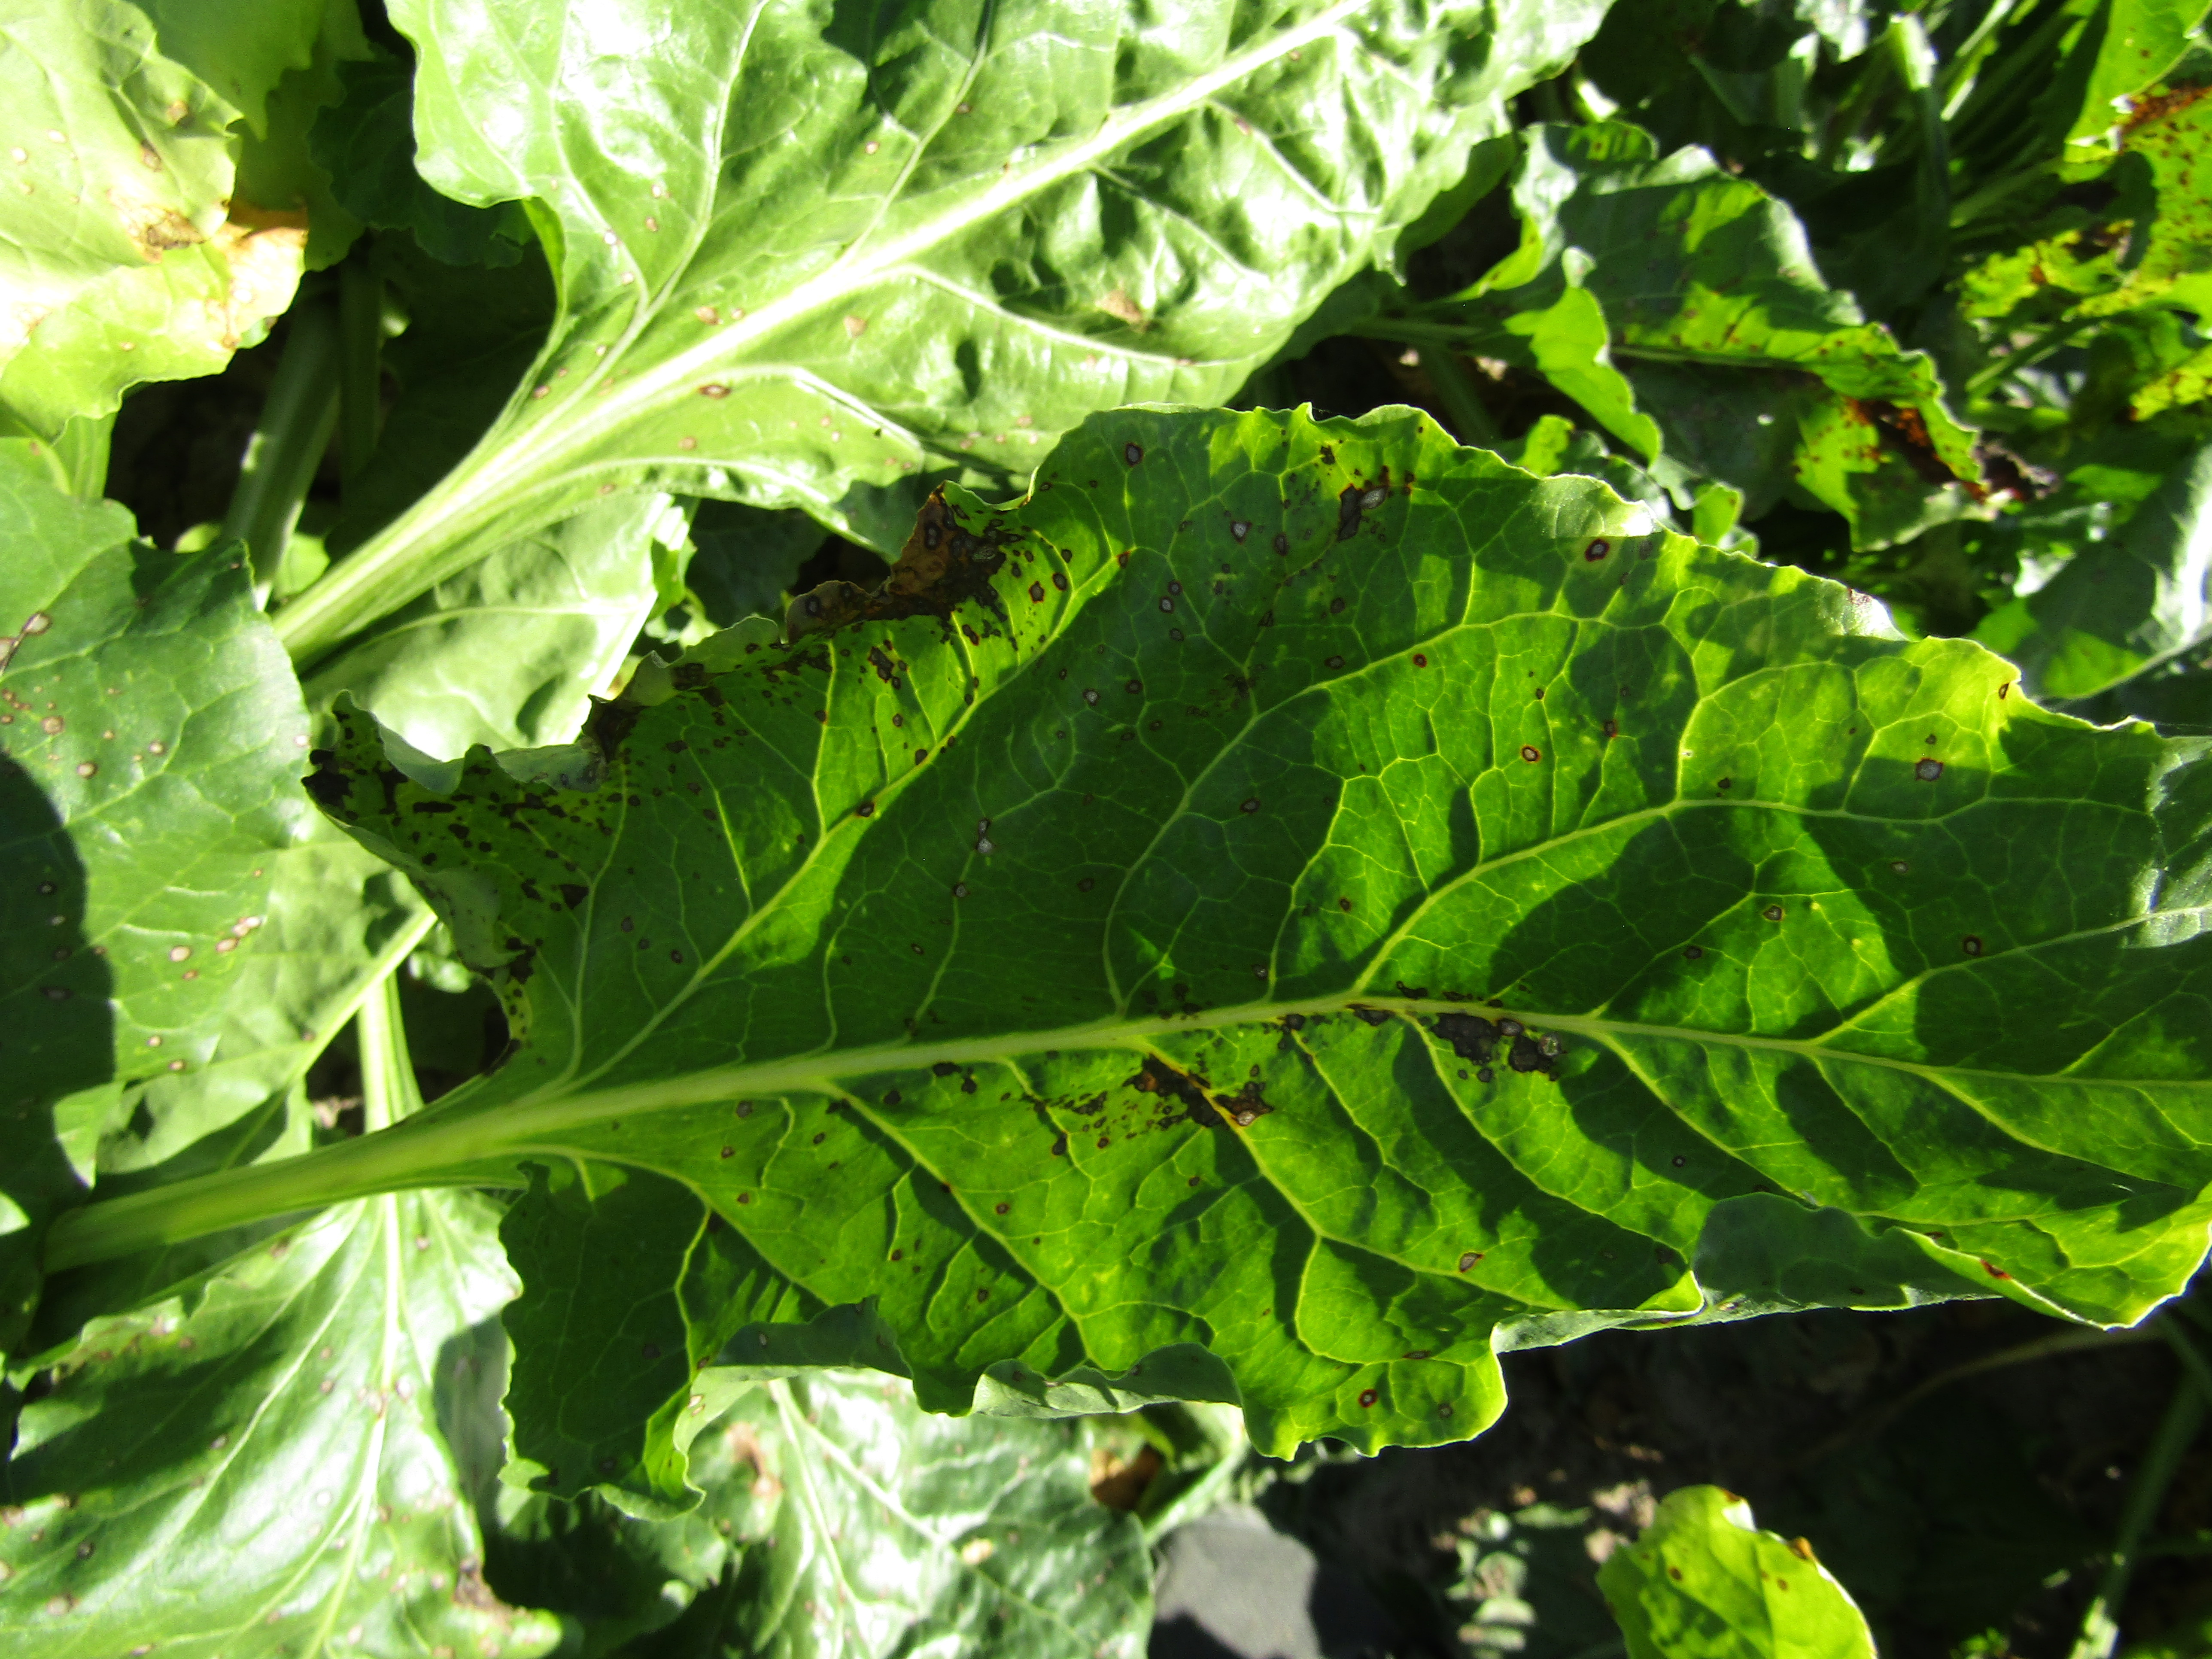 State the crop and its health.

beet, cercospora
